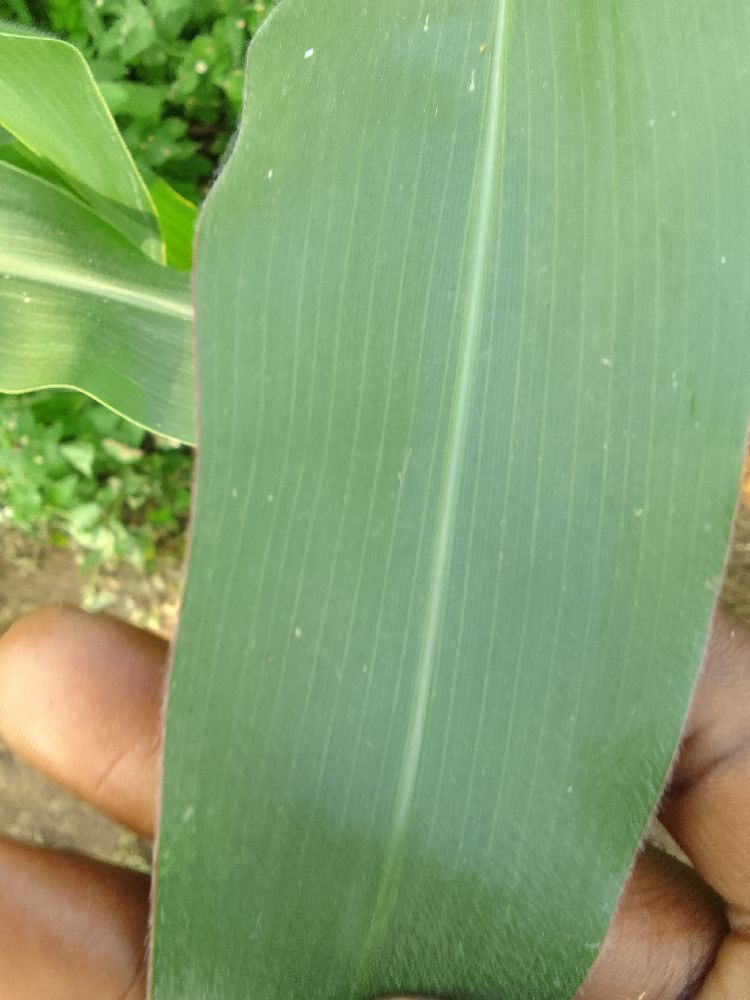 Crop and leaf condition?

maize, healthy
